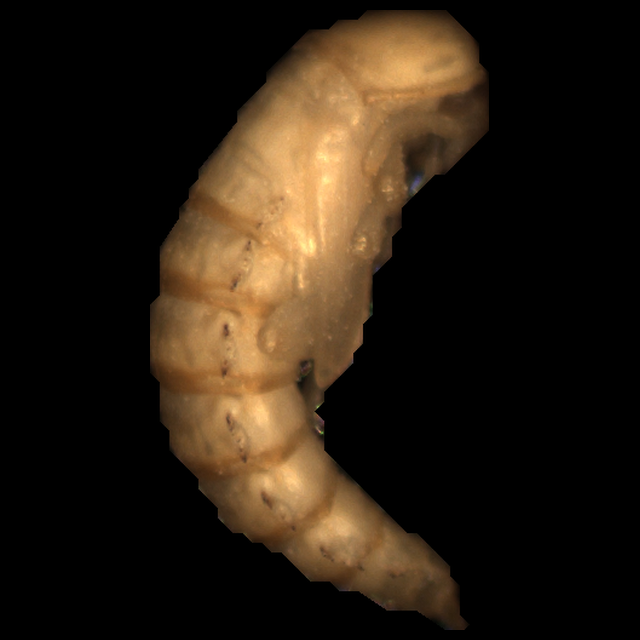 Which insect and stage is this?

mealworm pupa
